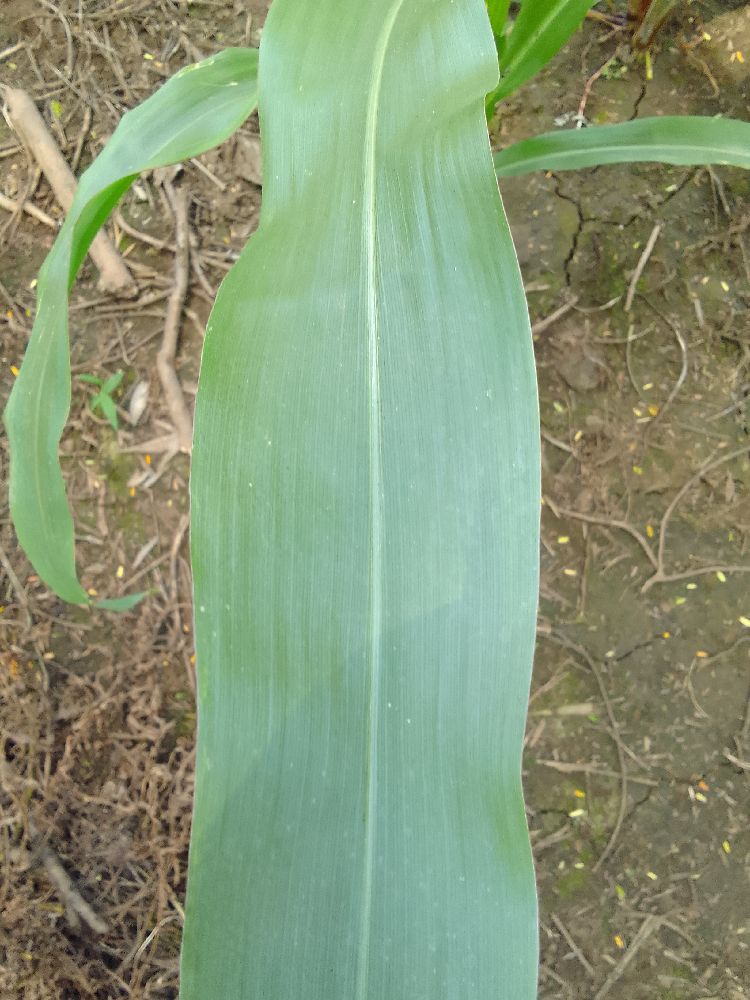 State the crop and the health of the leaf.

maize, healthy
